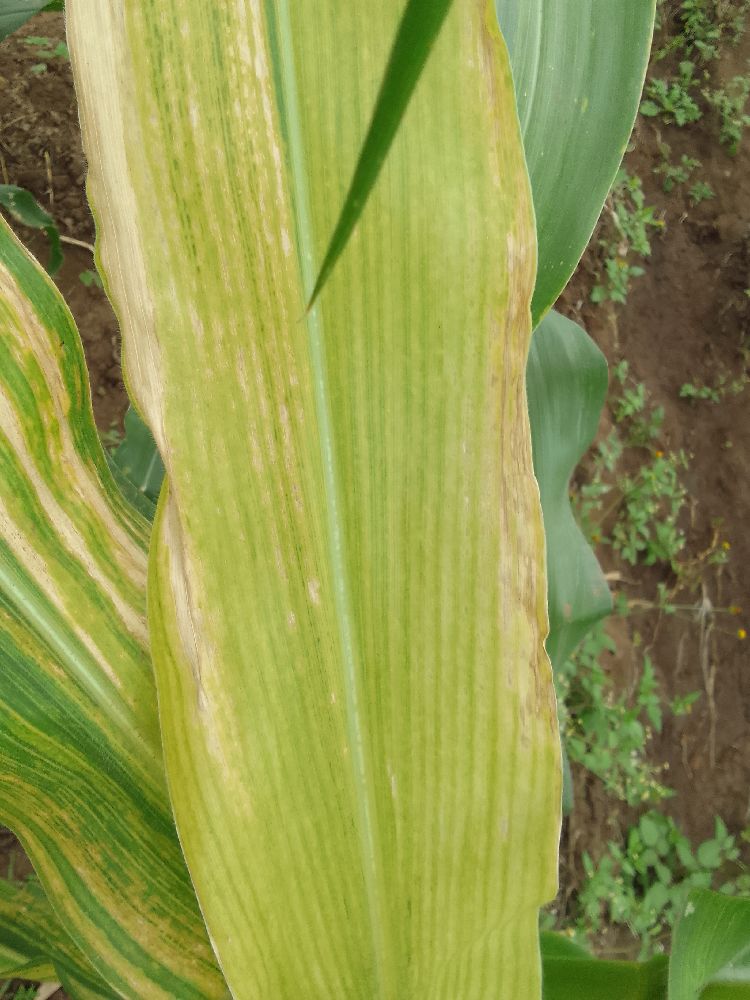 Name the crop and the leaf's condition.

maize, maize lethal necrosis
